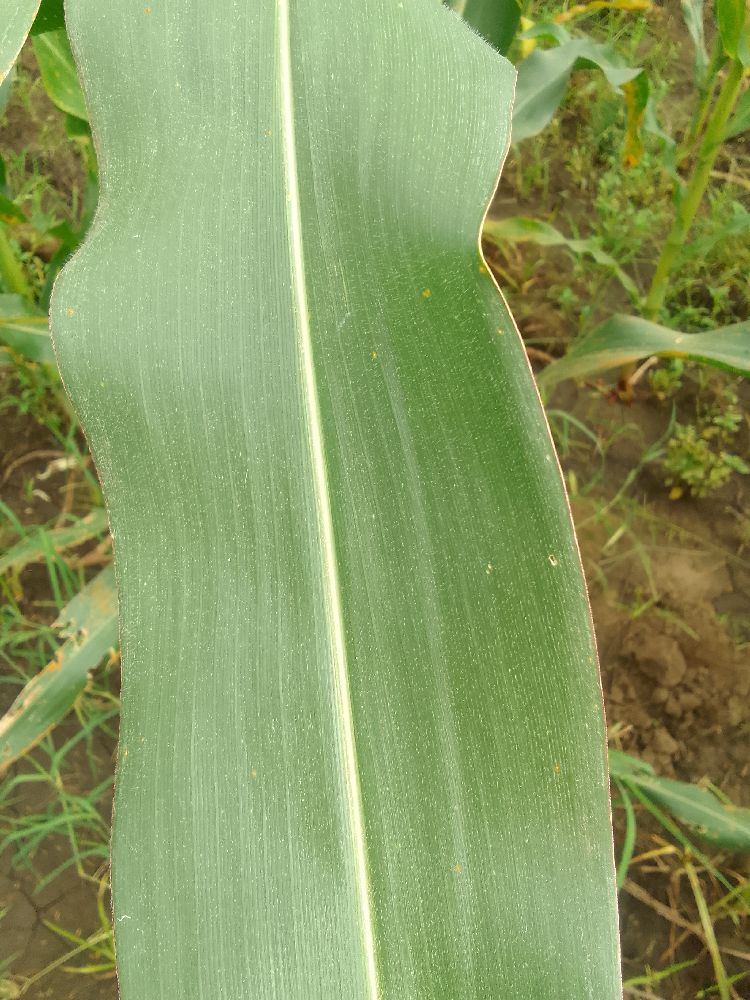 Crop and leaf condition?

maize, healthy
